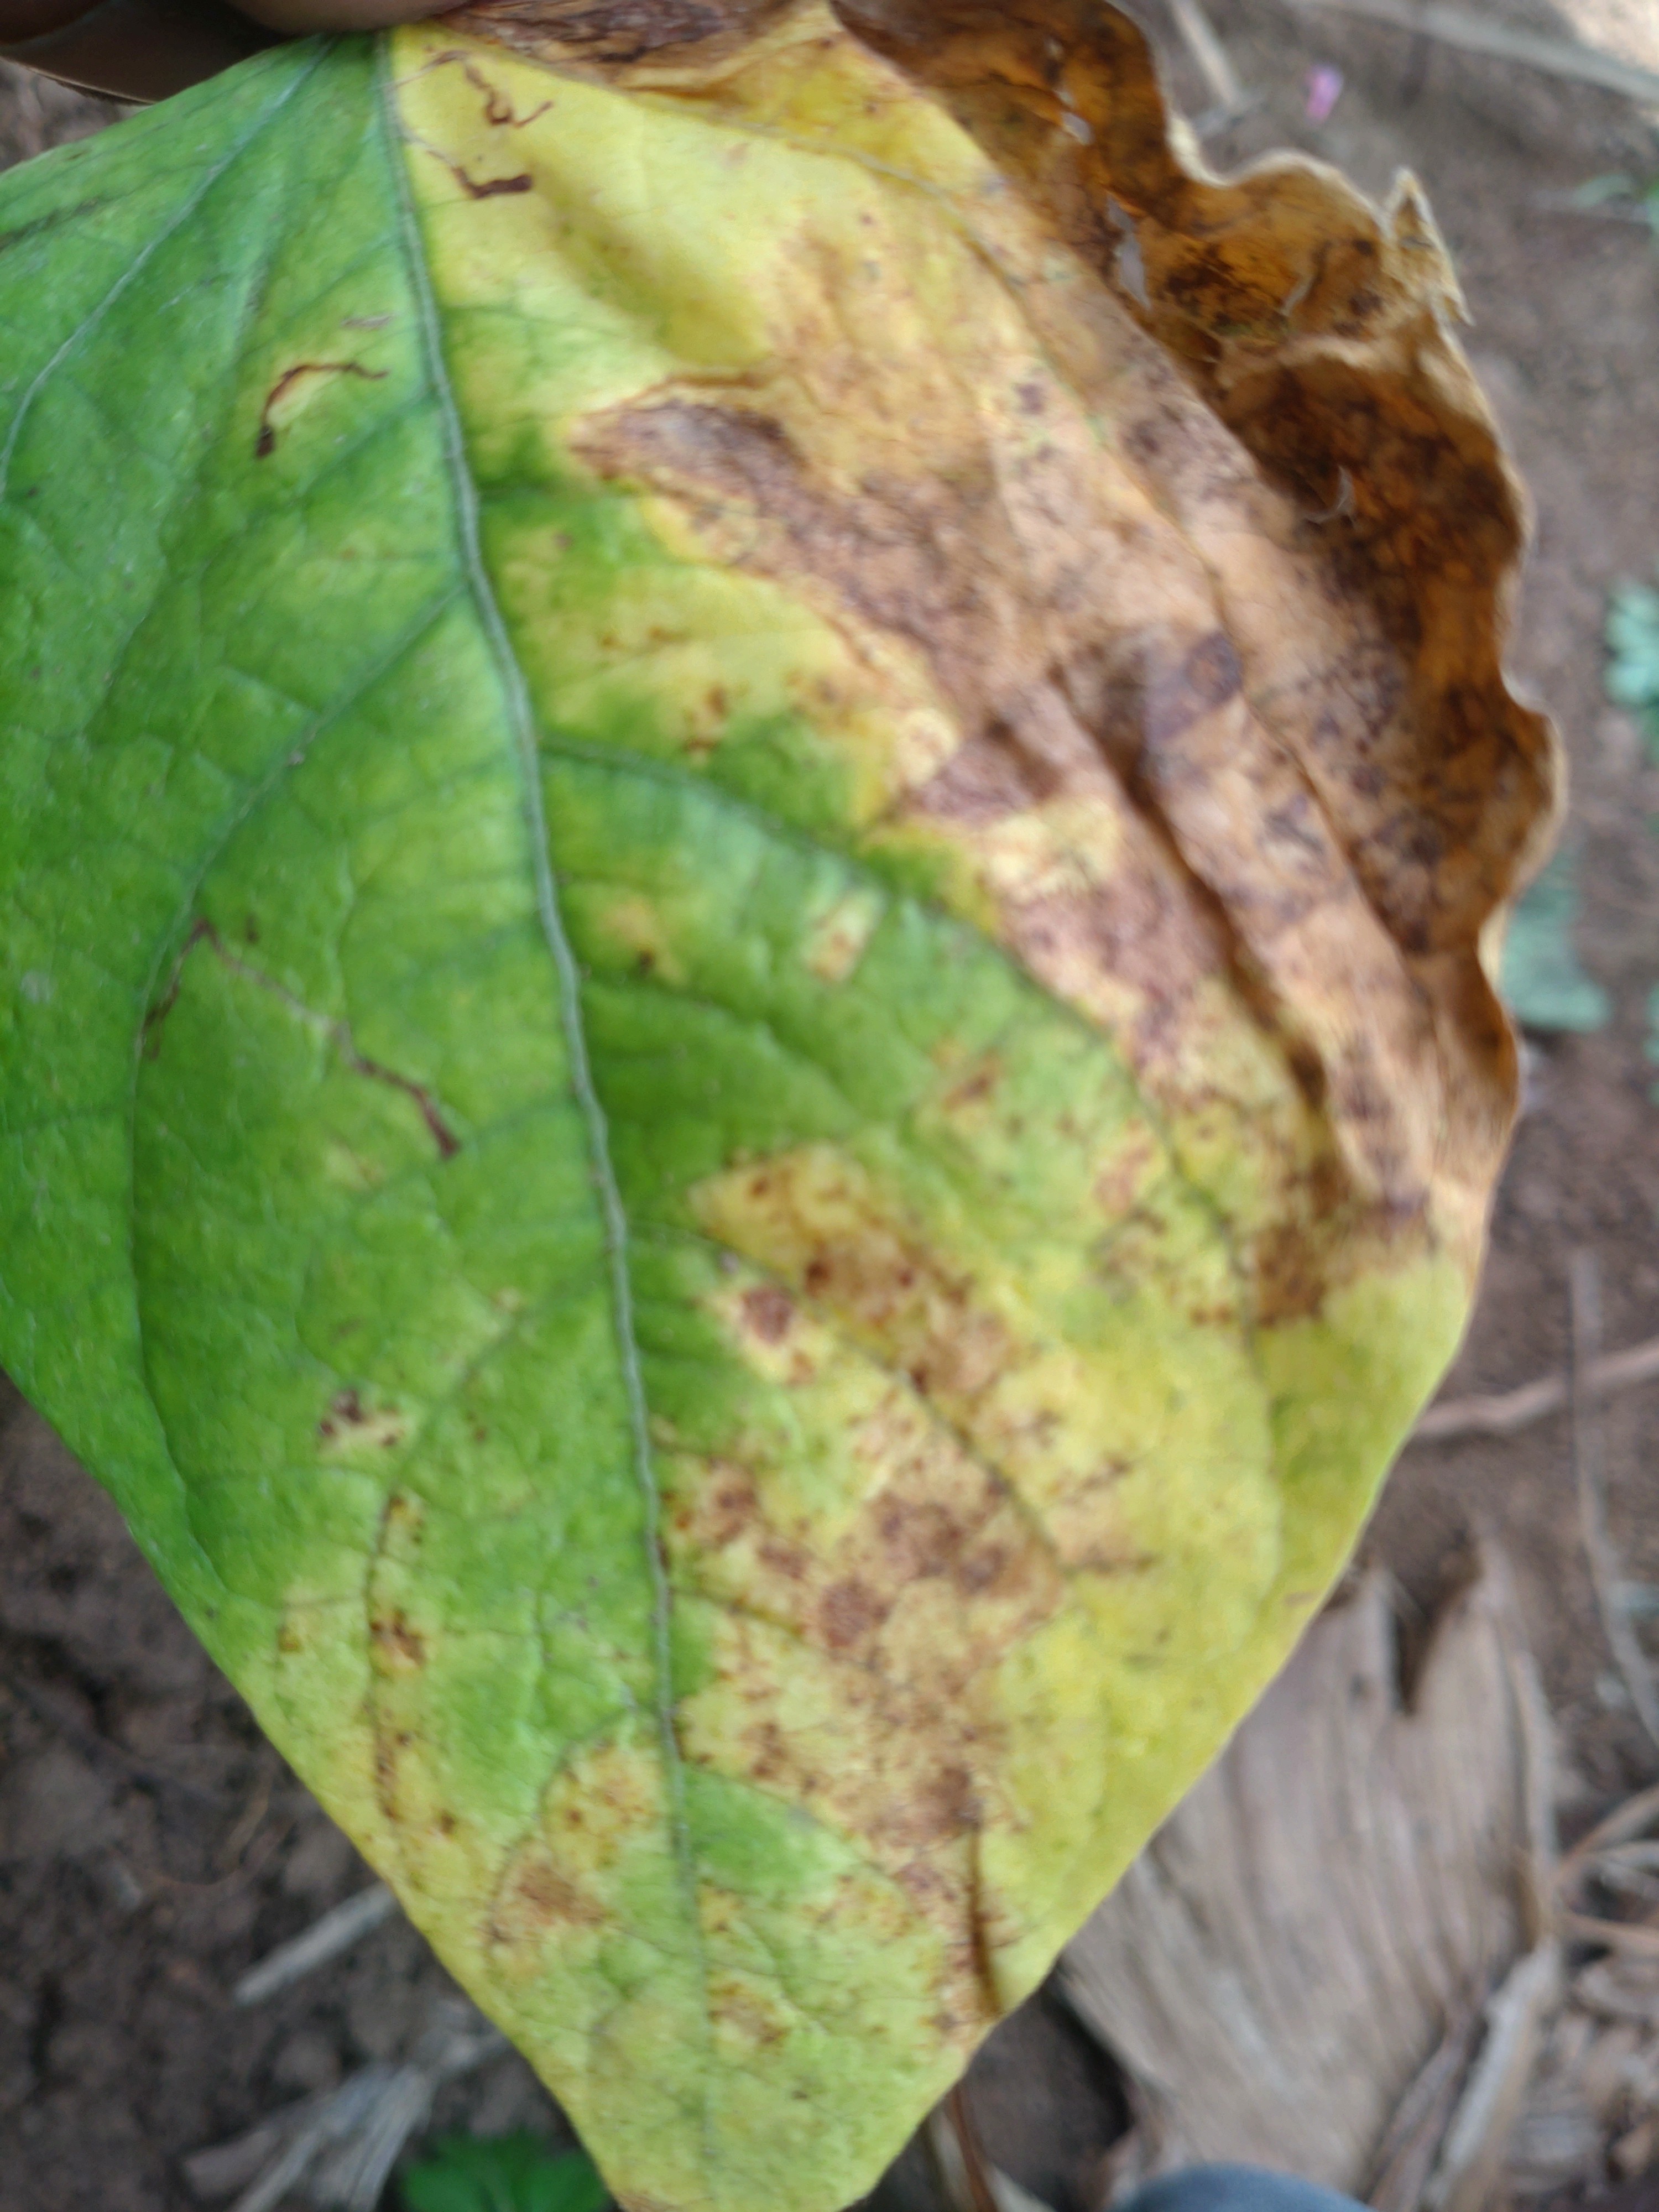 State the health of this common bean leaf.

rust
